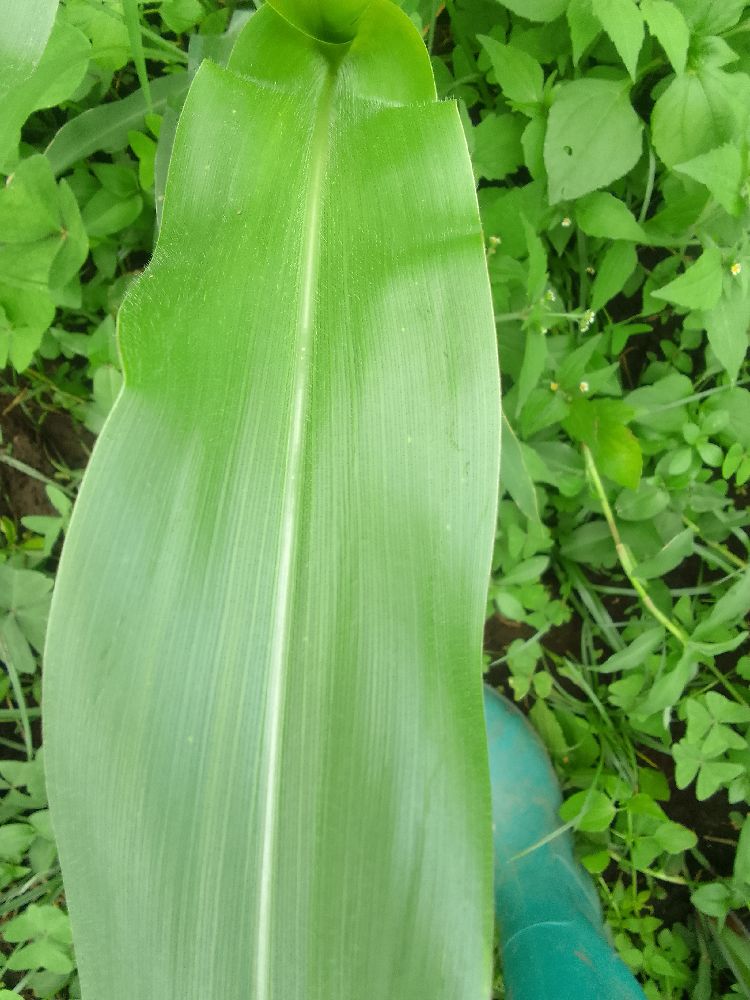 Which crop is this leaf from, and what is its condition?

maize, healthy
